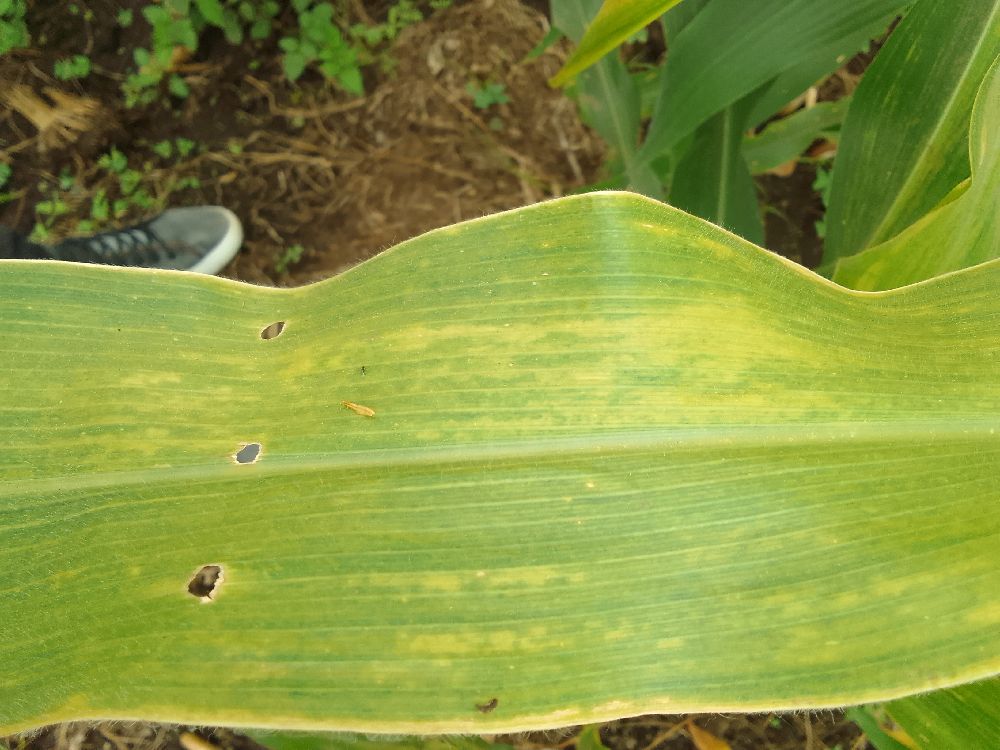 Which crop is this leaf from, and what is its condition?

maize, maize lethal necrosis
